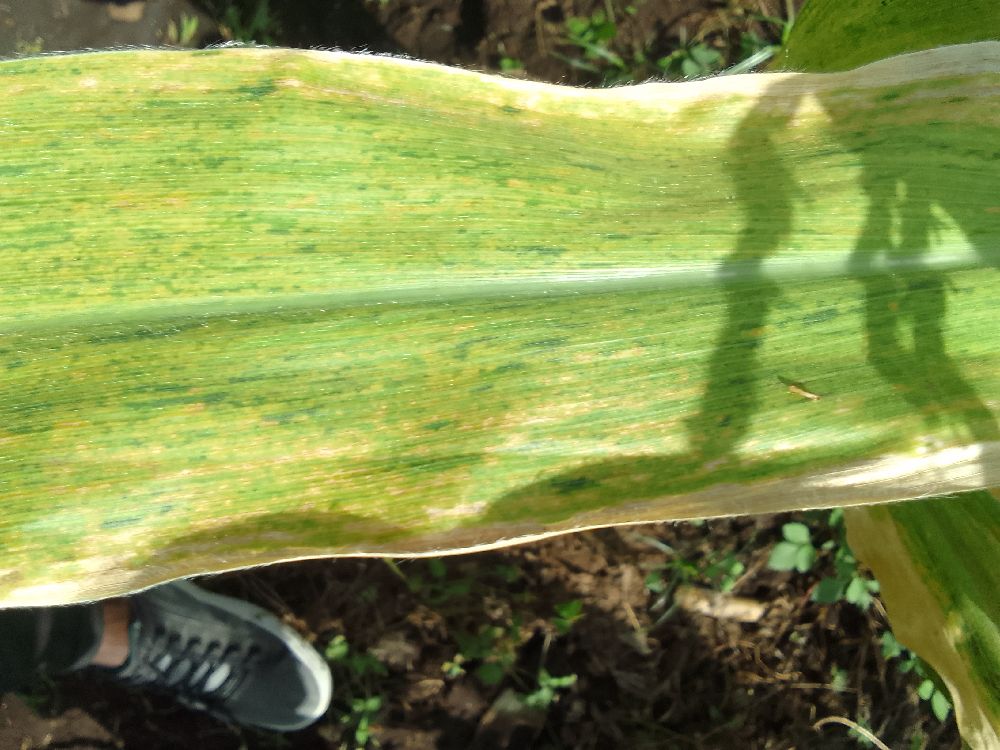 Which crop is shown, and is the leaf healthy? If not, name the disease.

maize, maize lethal necrosis
